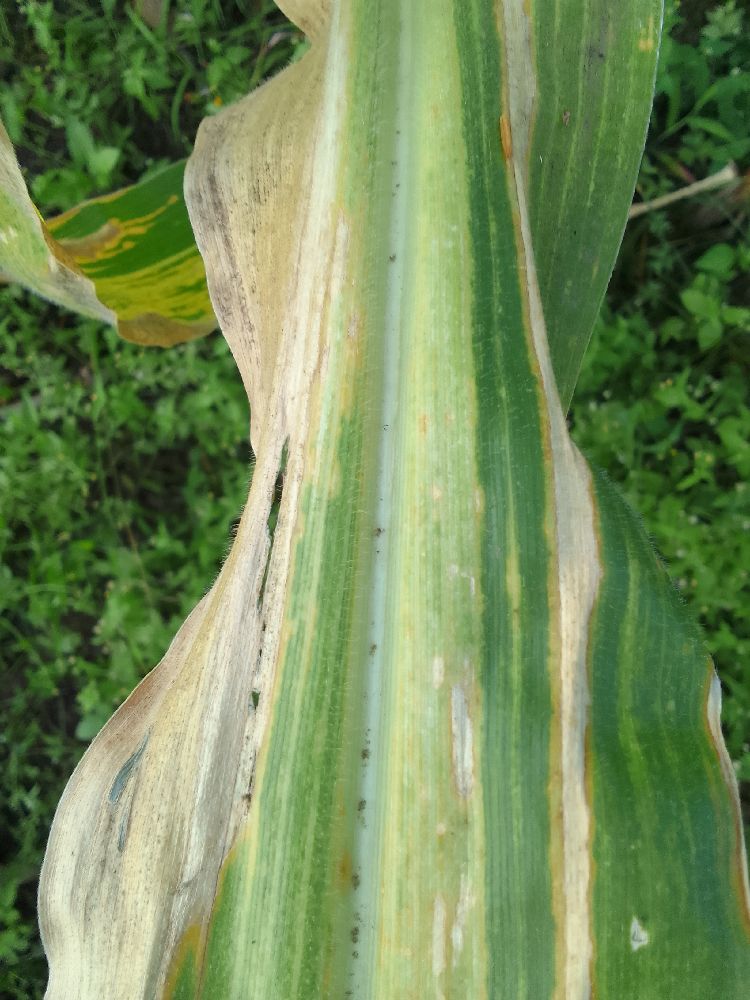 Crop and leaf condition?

maize, maize lethal necrosis
